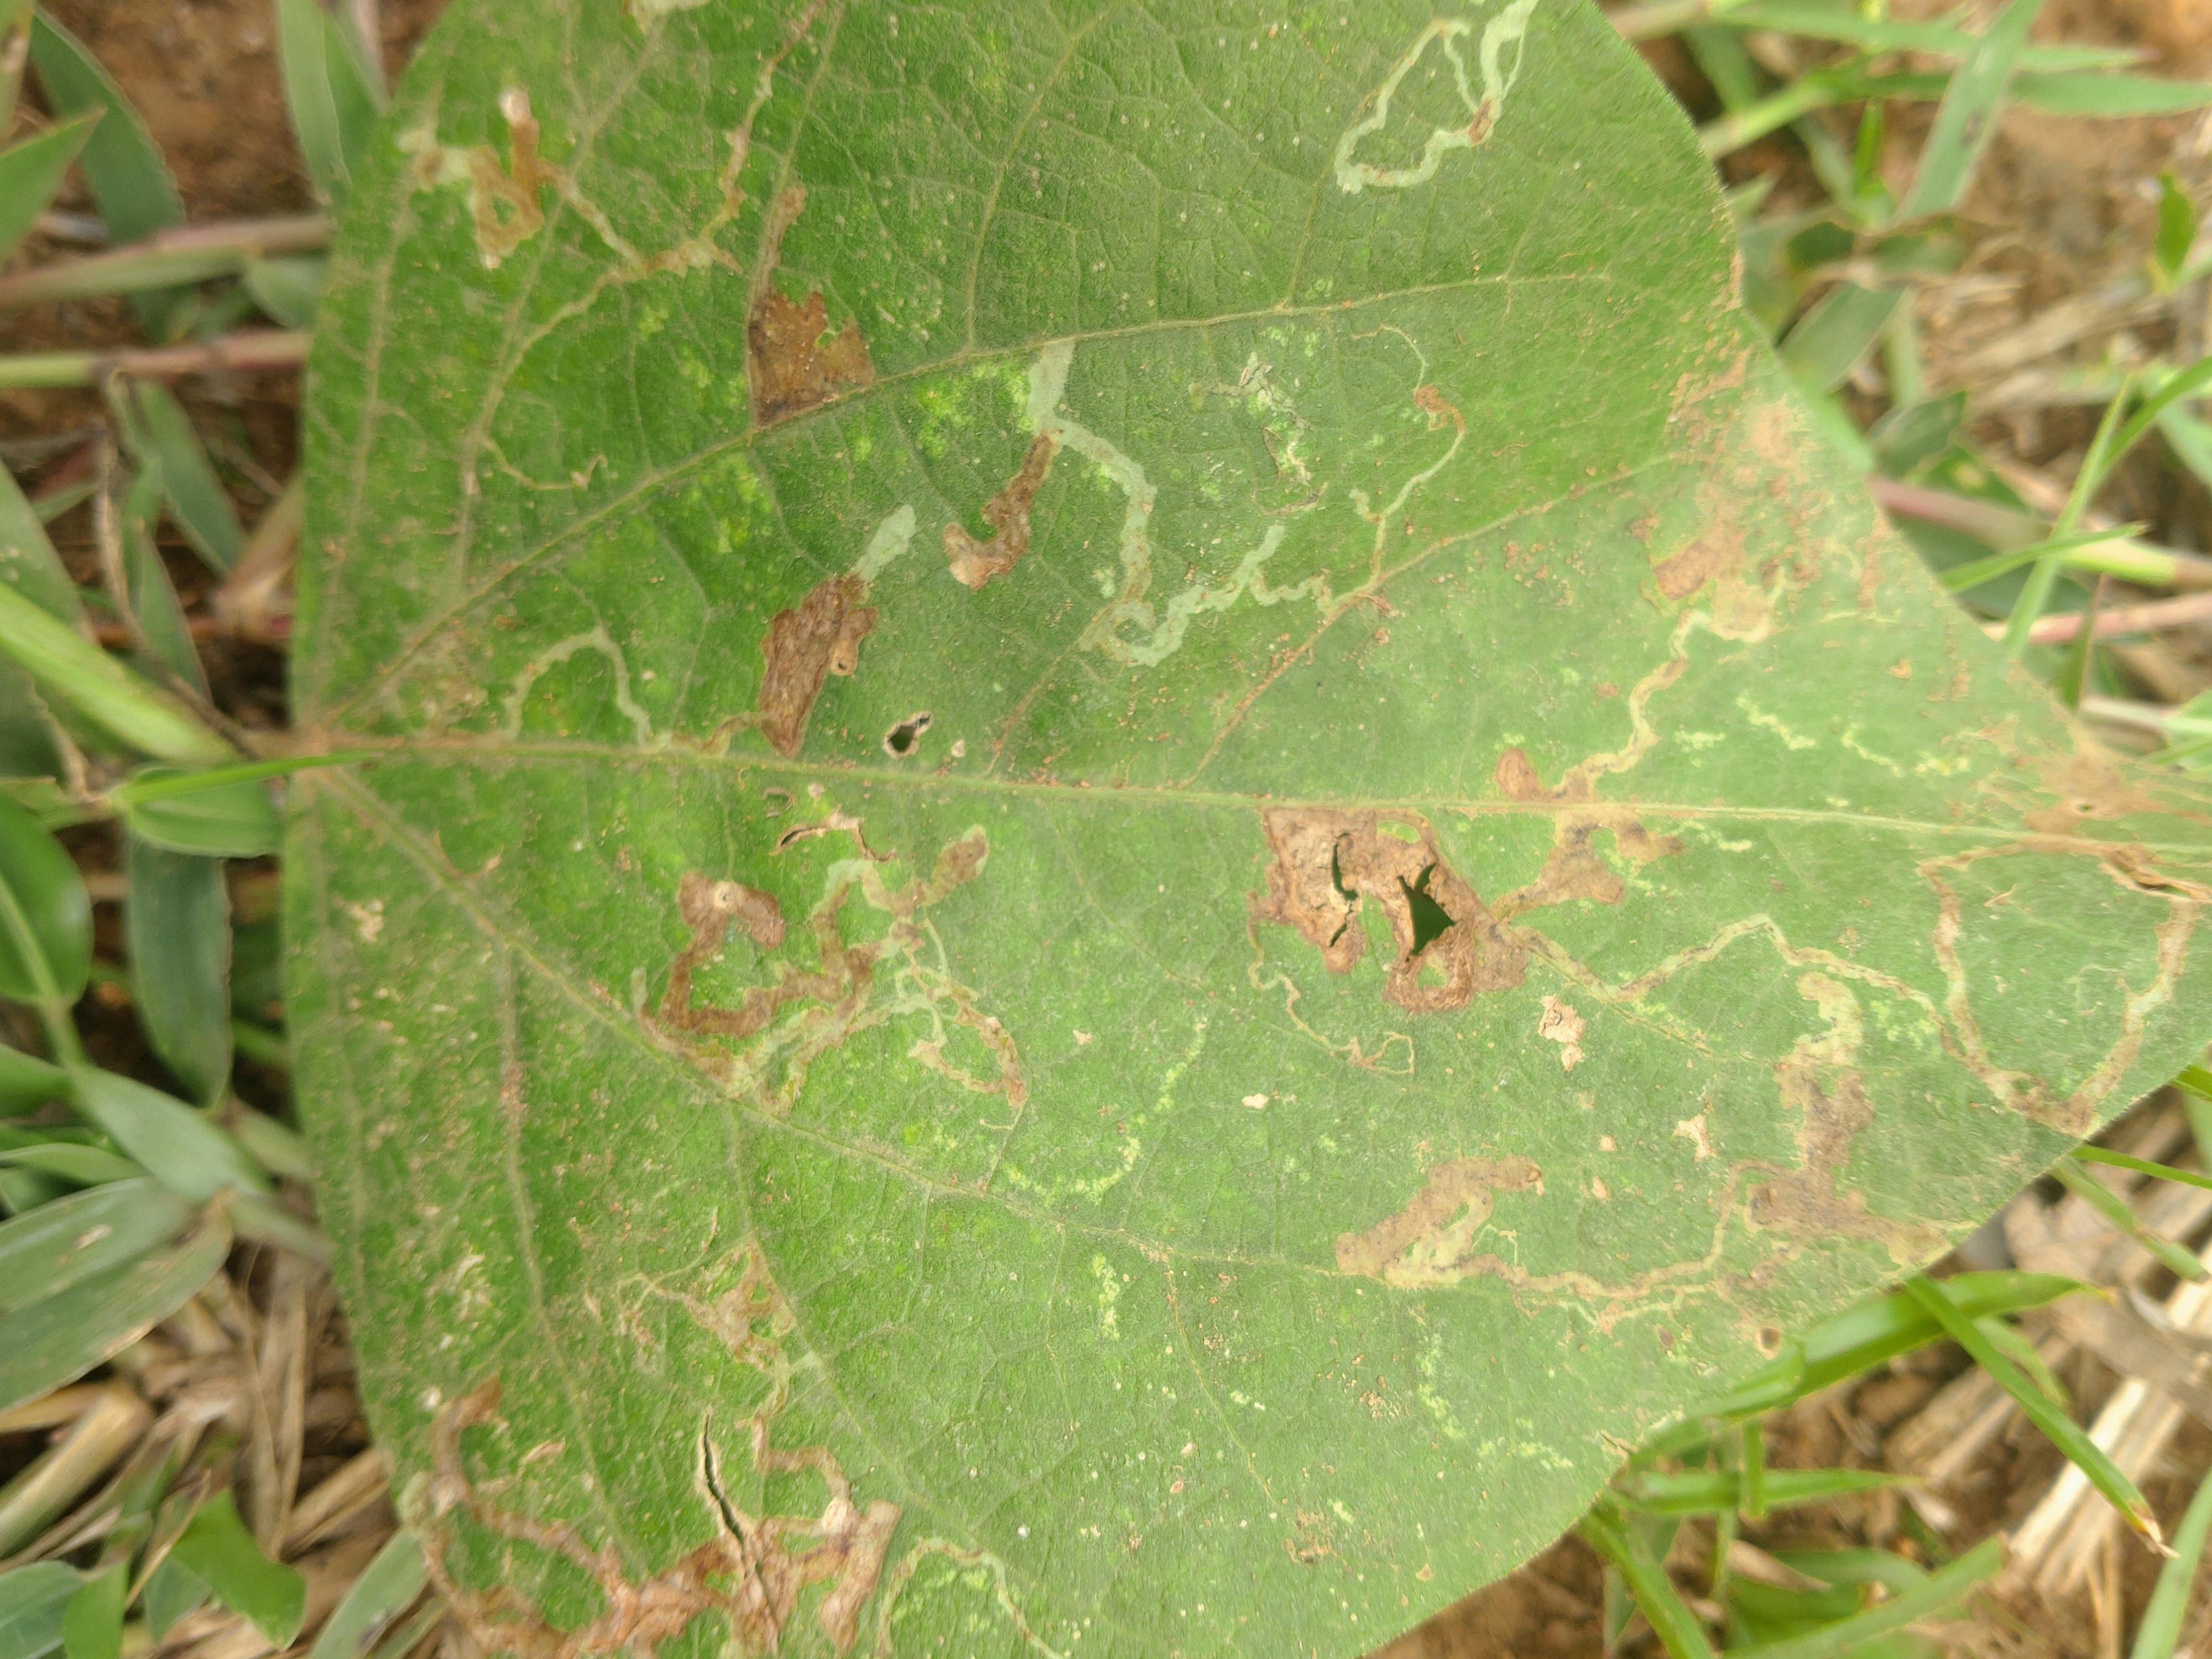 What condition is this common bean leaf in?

anthracnose
